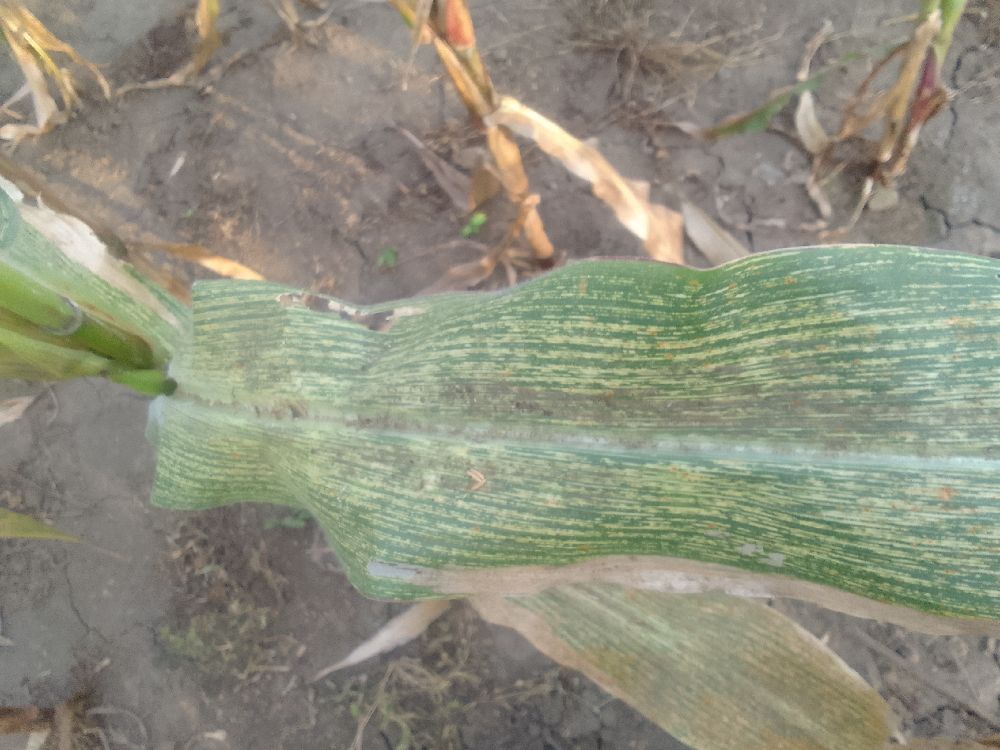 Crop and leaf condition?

maize, maize streak virus
